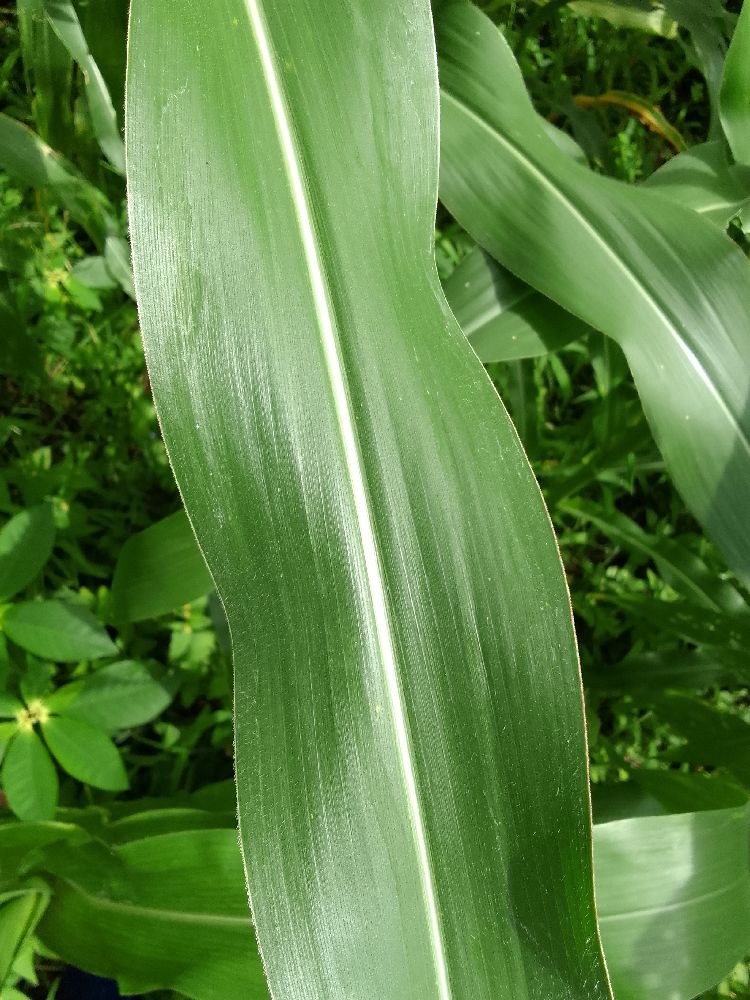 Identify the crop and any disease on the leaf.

maize, healthy
